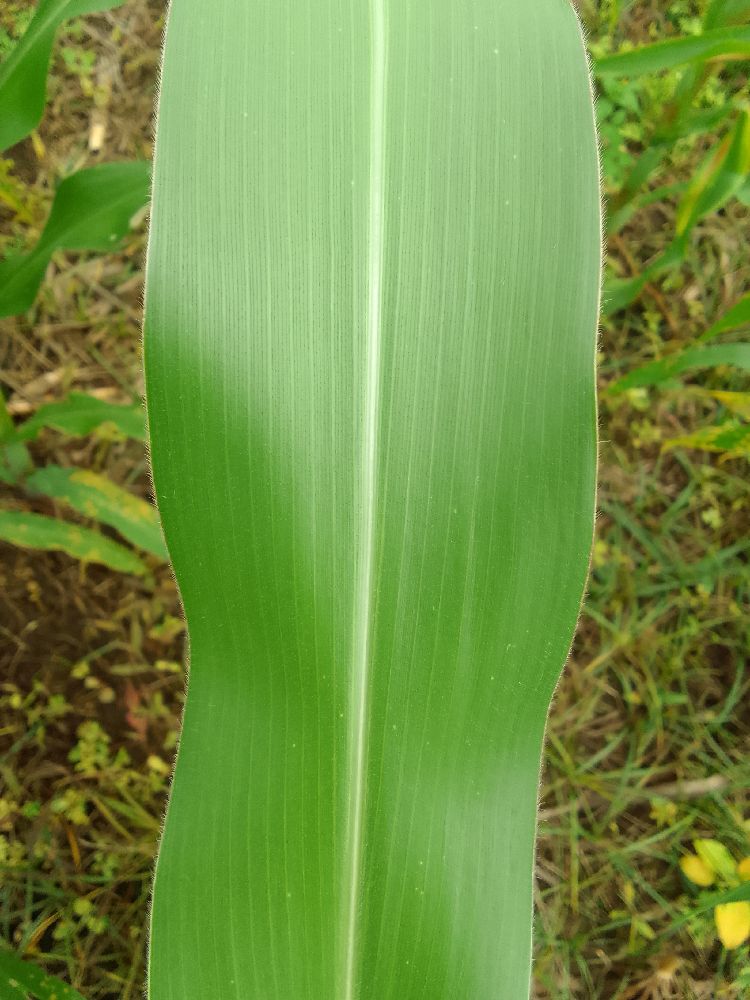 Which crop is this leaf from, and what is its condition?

maize, healthy
